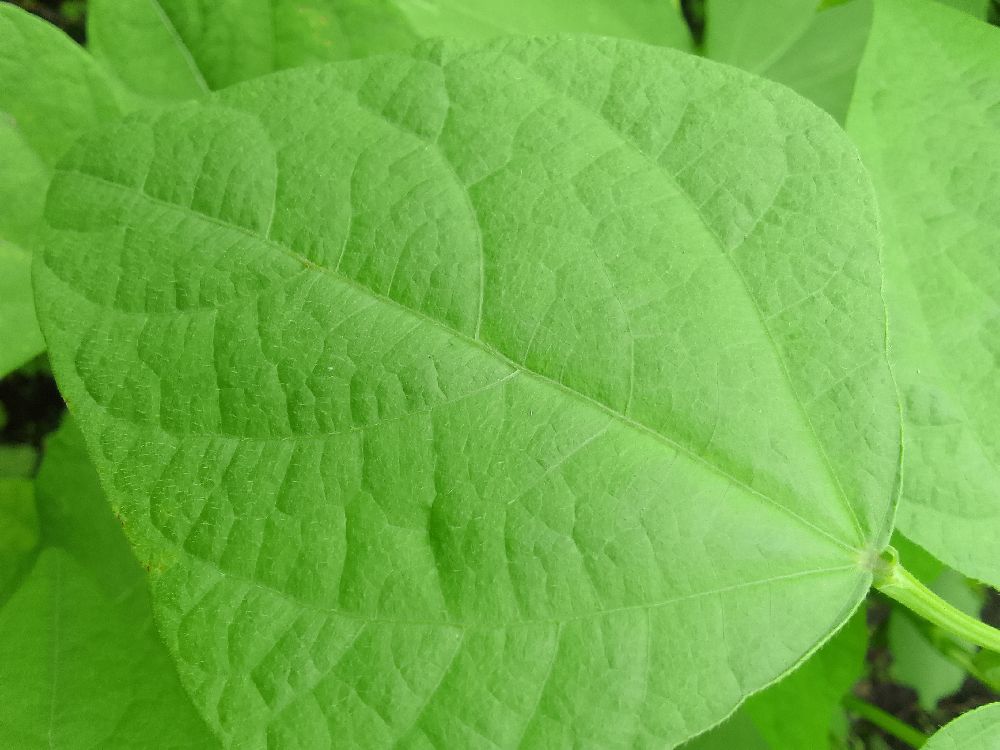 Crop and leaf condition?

common bean, healthy
